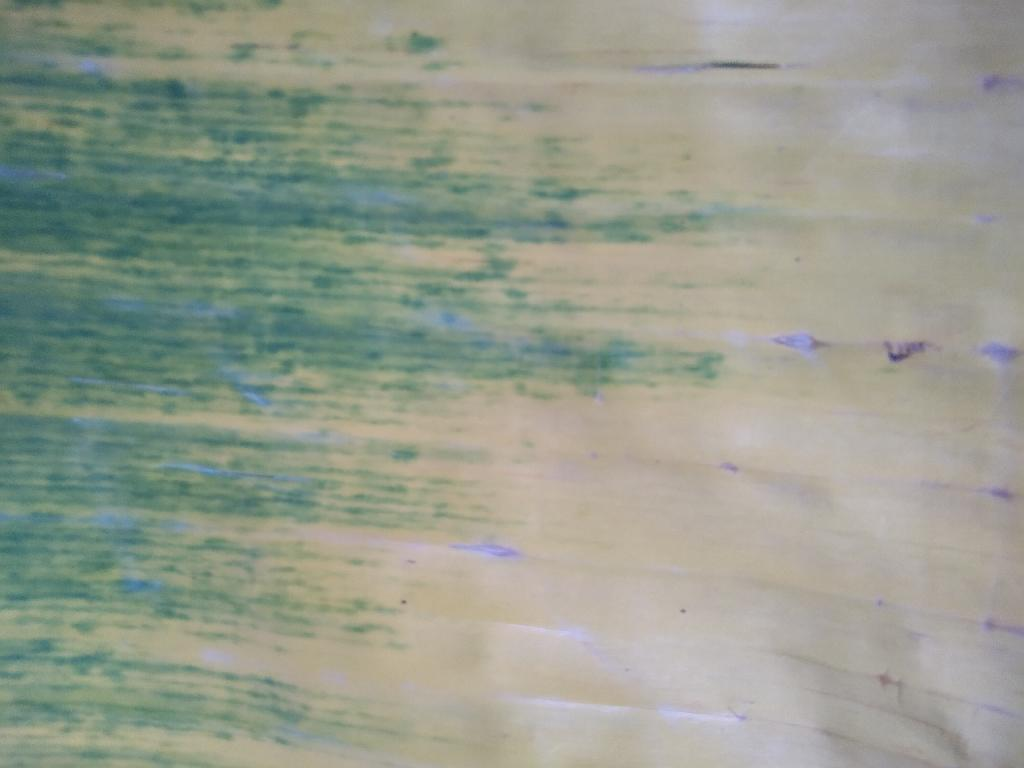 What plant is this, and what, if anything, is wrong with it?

banana, fusarium wilt race 1
